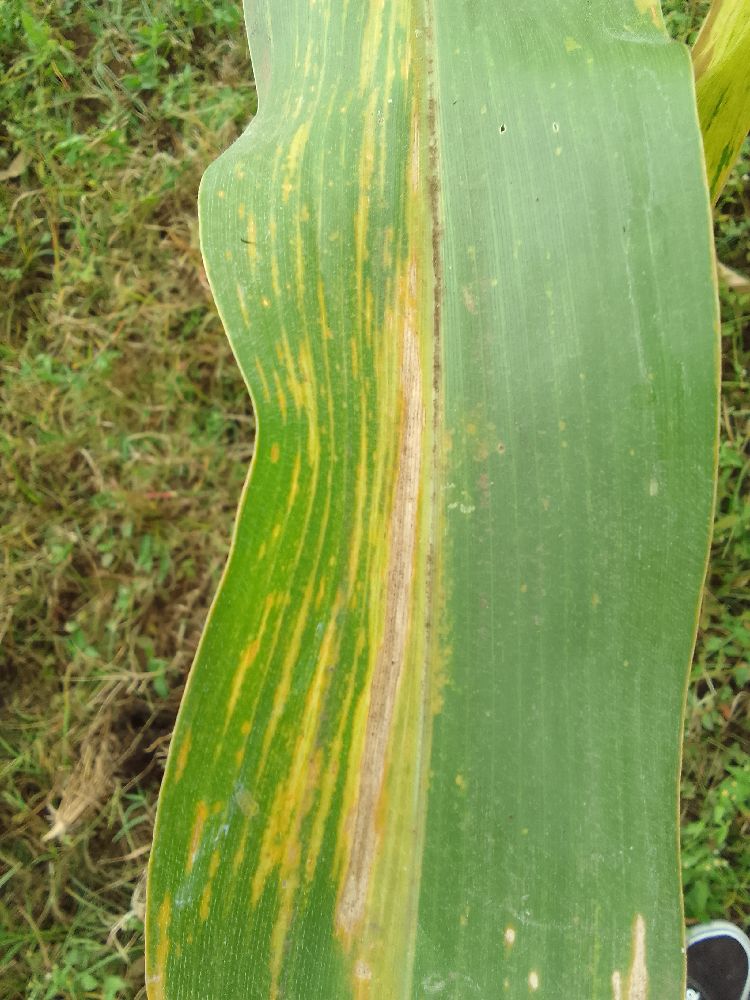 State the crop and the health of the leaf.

maize, maize lethal necrosis
